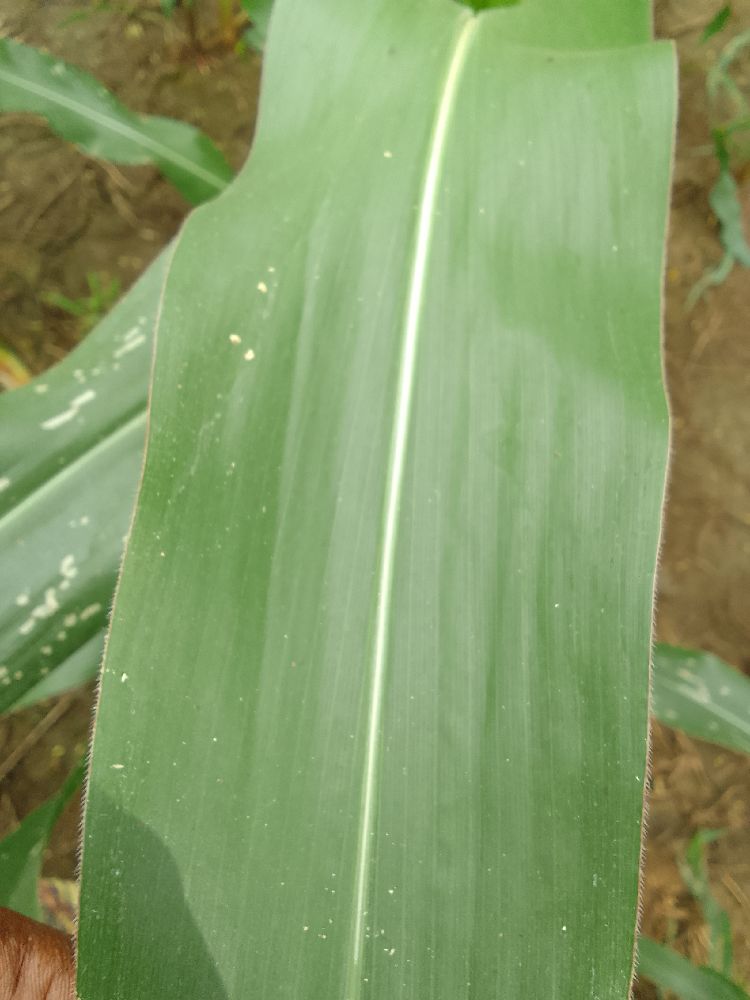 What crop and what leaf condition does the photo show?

maize, healthy
